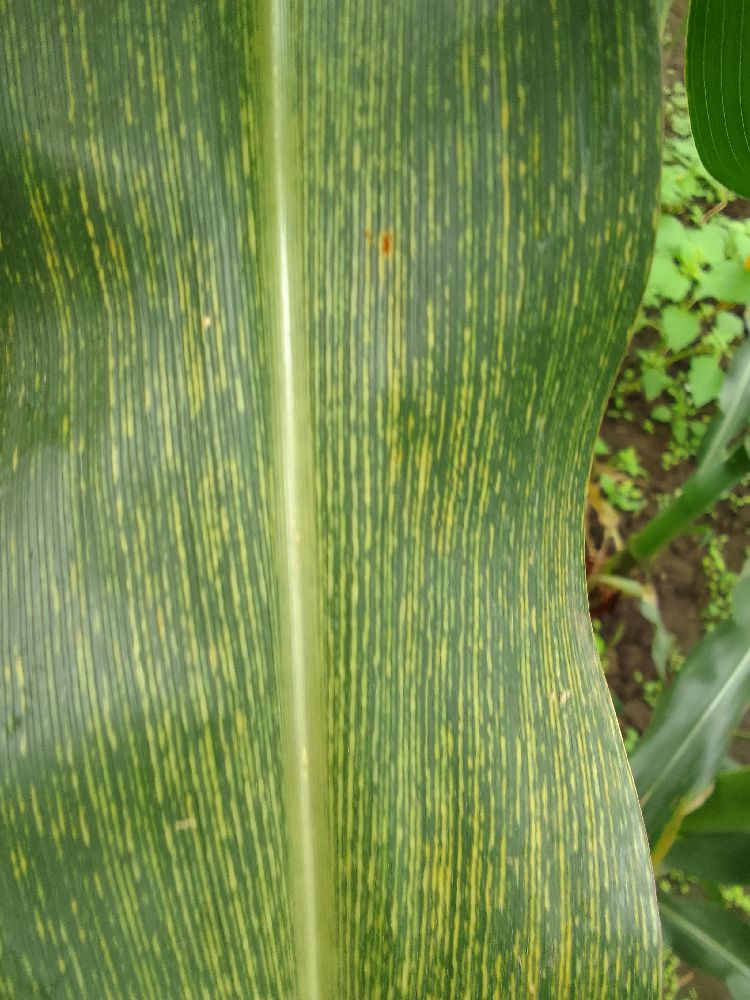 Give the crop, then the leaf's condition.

maize, maize streak virus
